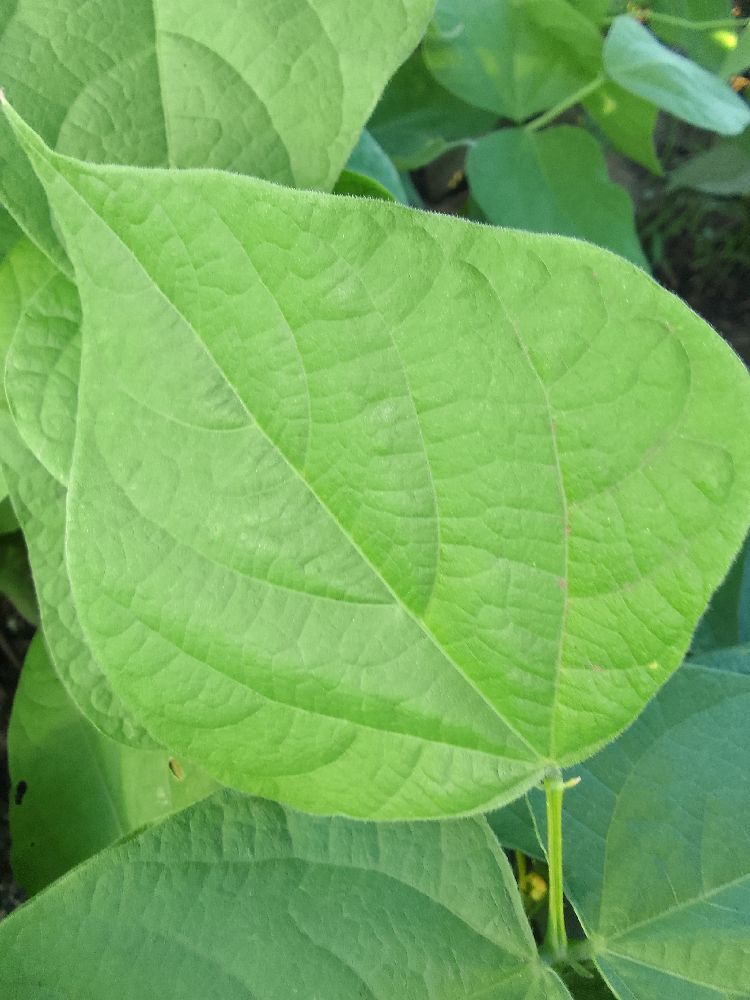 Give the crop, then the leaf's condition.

common bean, healthy
